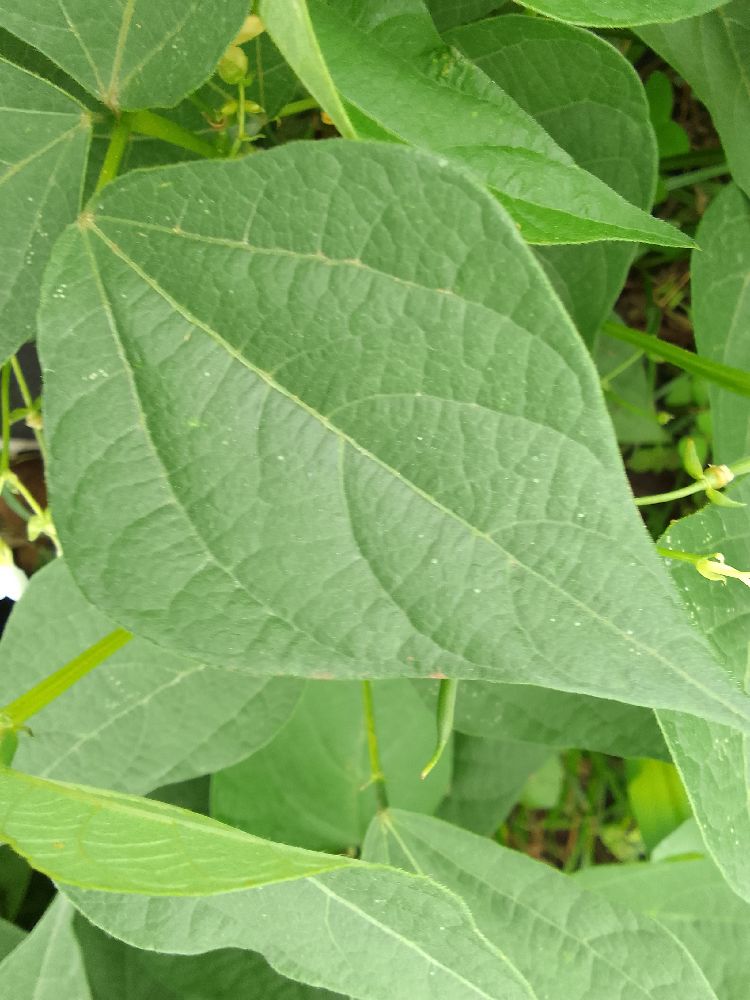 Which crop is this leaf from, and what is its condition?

common bean, healthy
